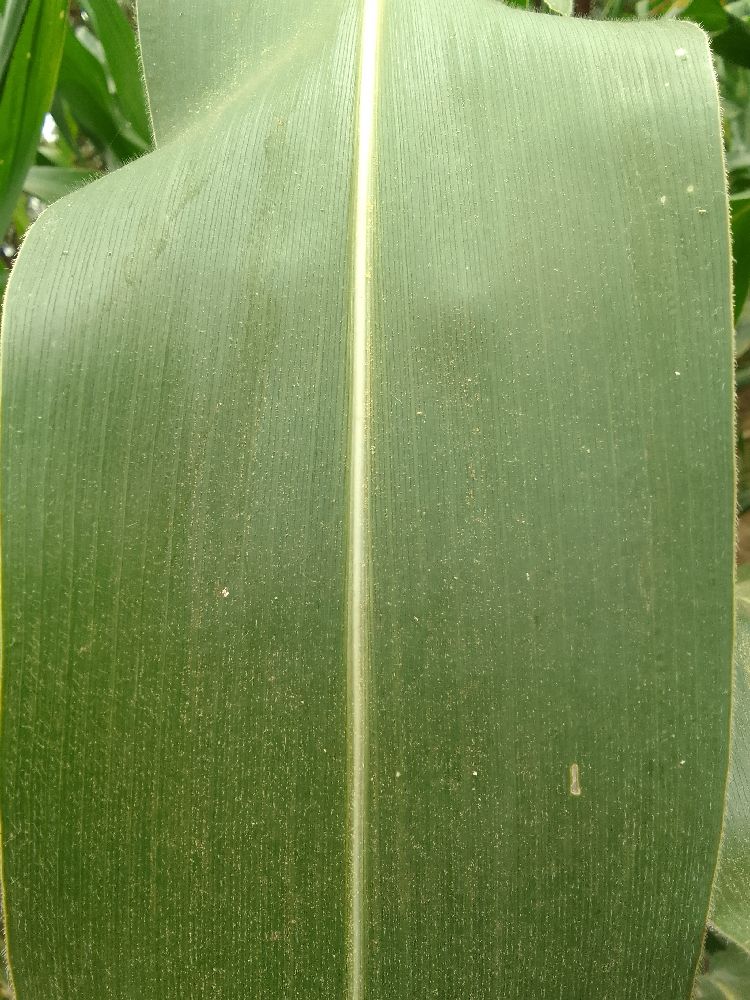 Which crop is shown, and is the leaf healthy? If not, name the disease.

maize, healthy
